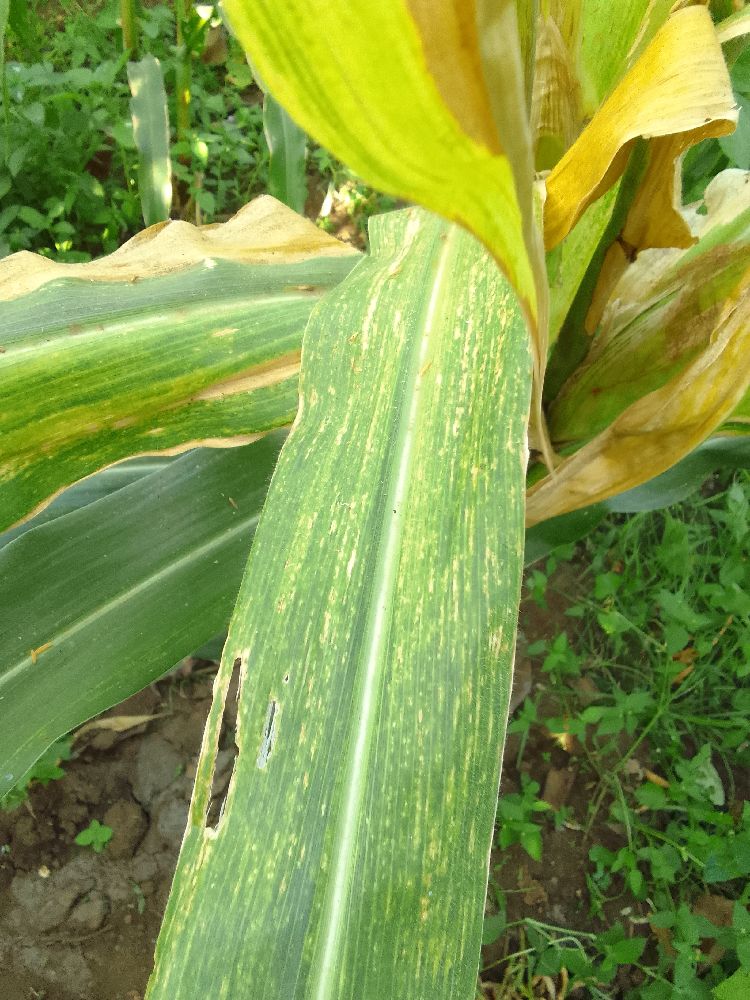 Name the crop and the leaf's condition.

maize, maize lethal necrosis
